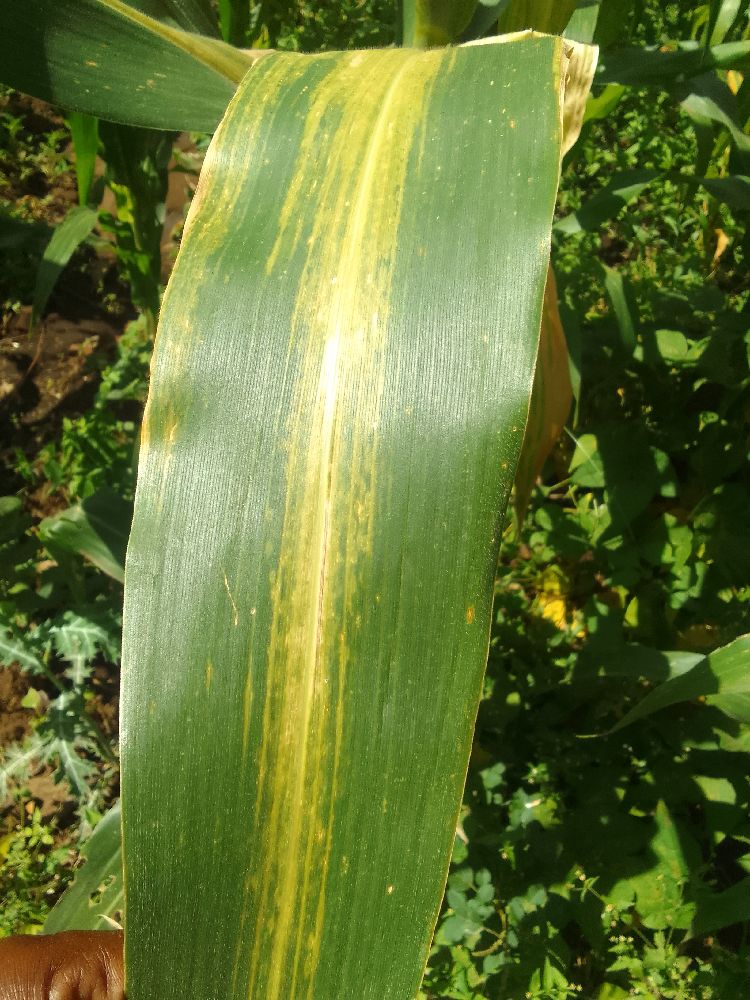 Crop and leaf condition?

maize, maize lethal necrosis
